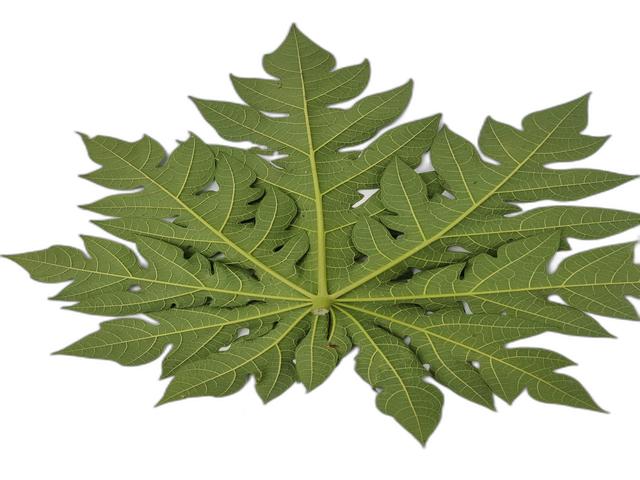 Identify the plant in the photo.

papaya
